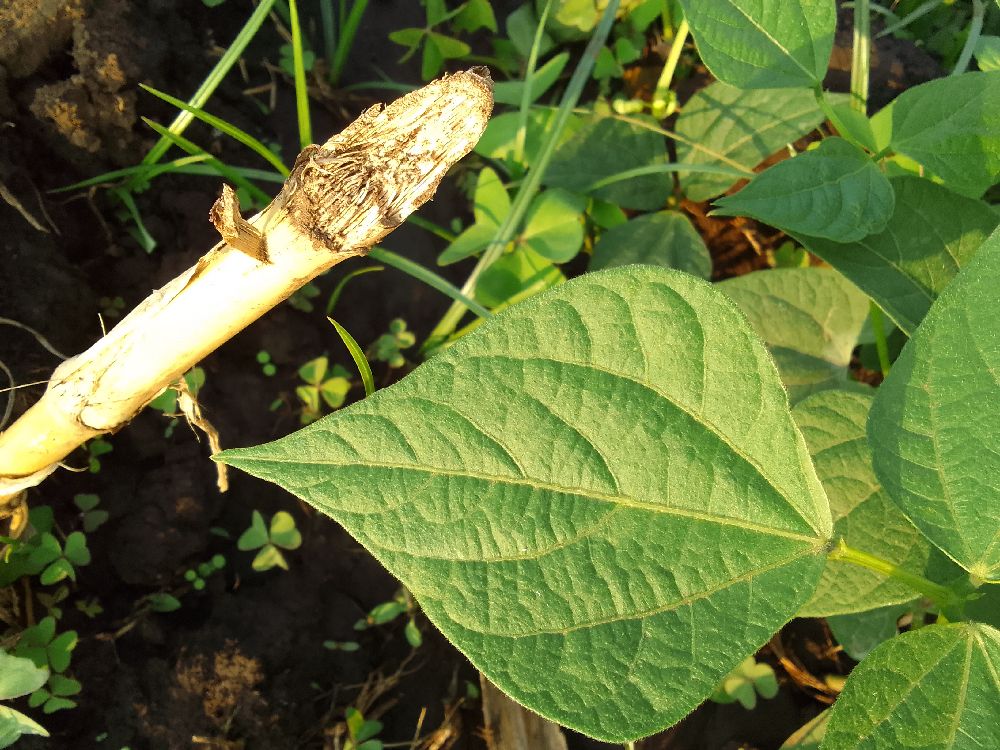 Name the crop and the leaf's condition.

common bean, healthy
